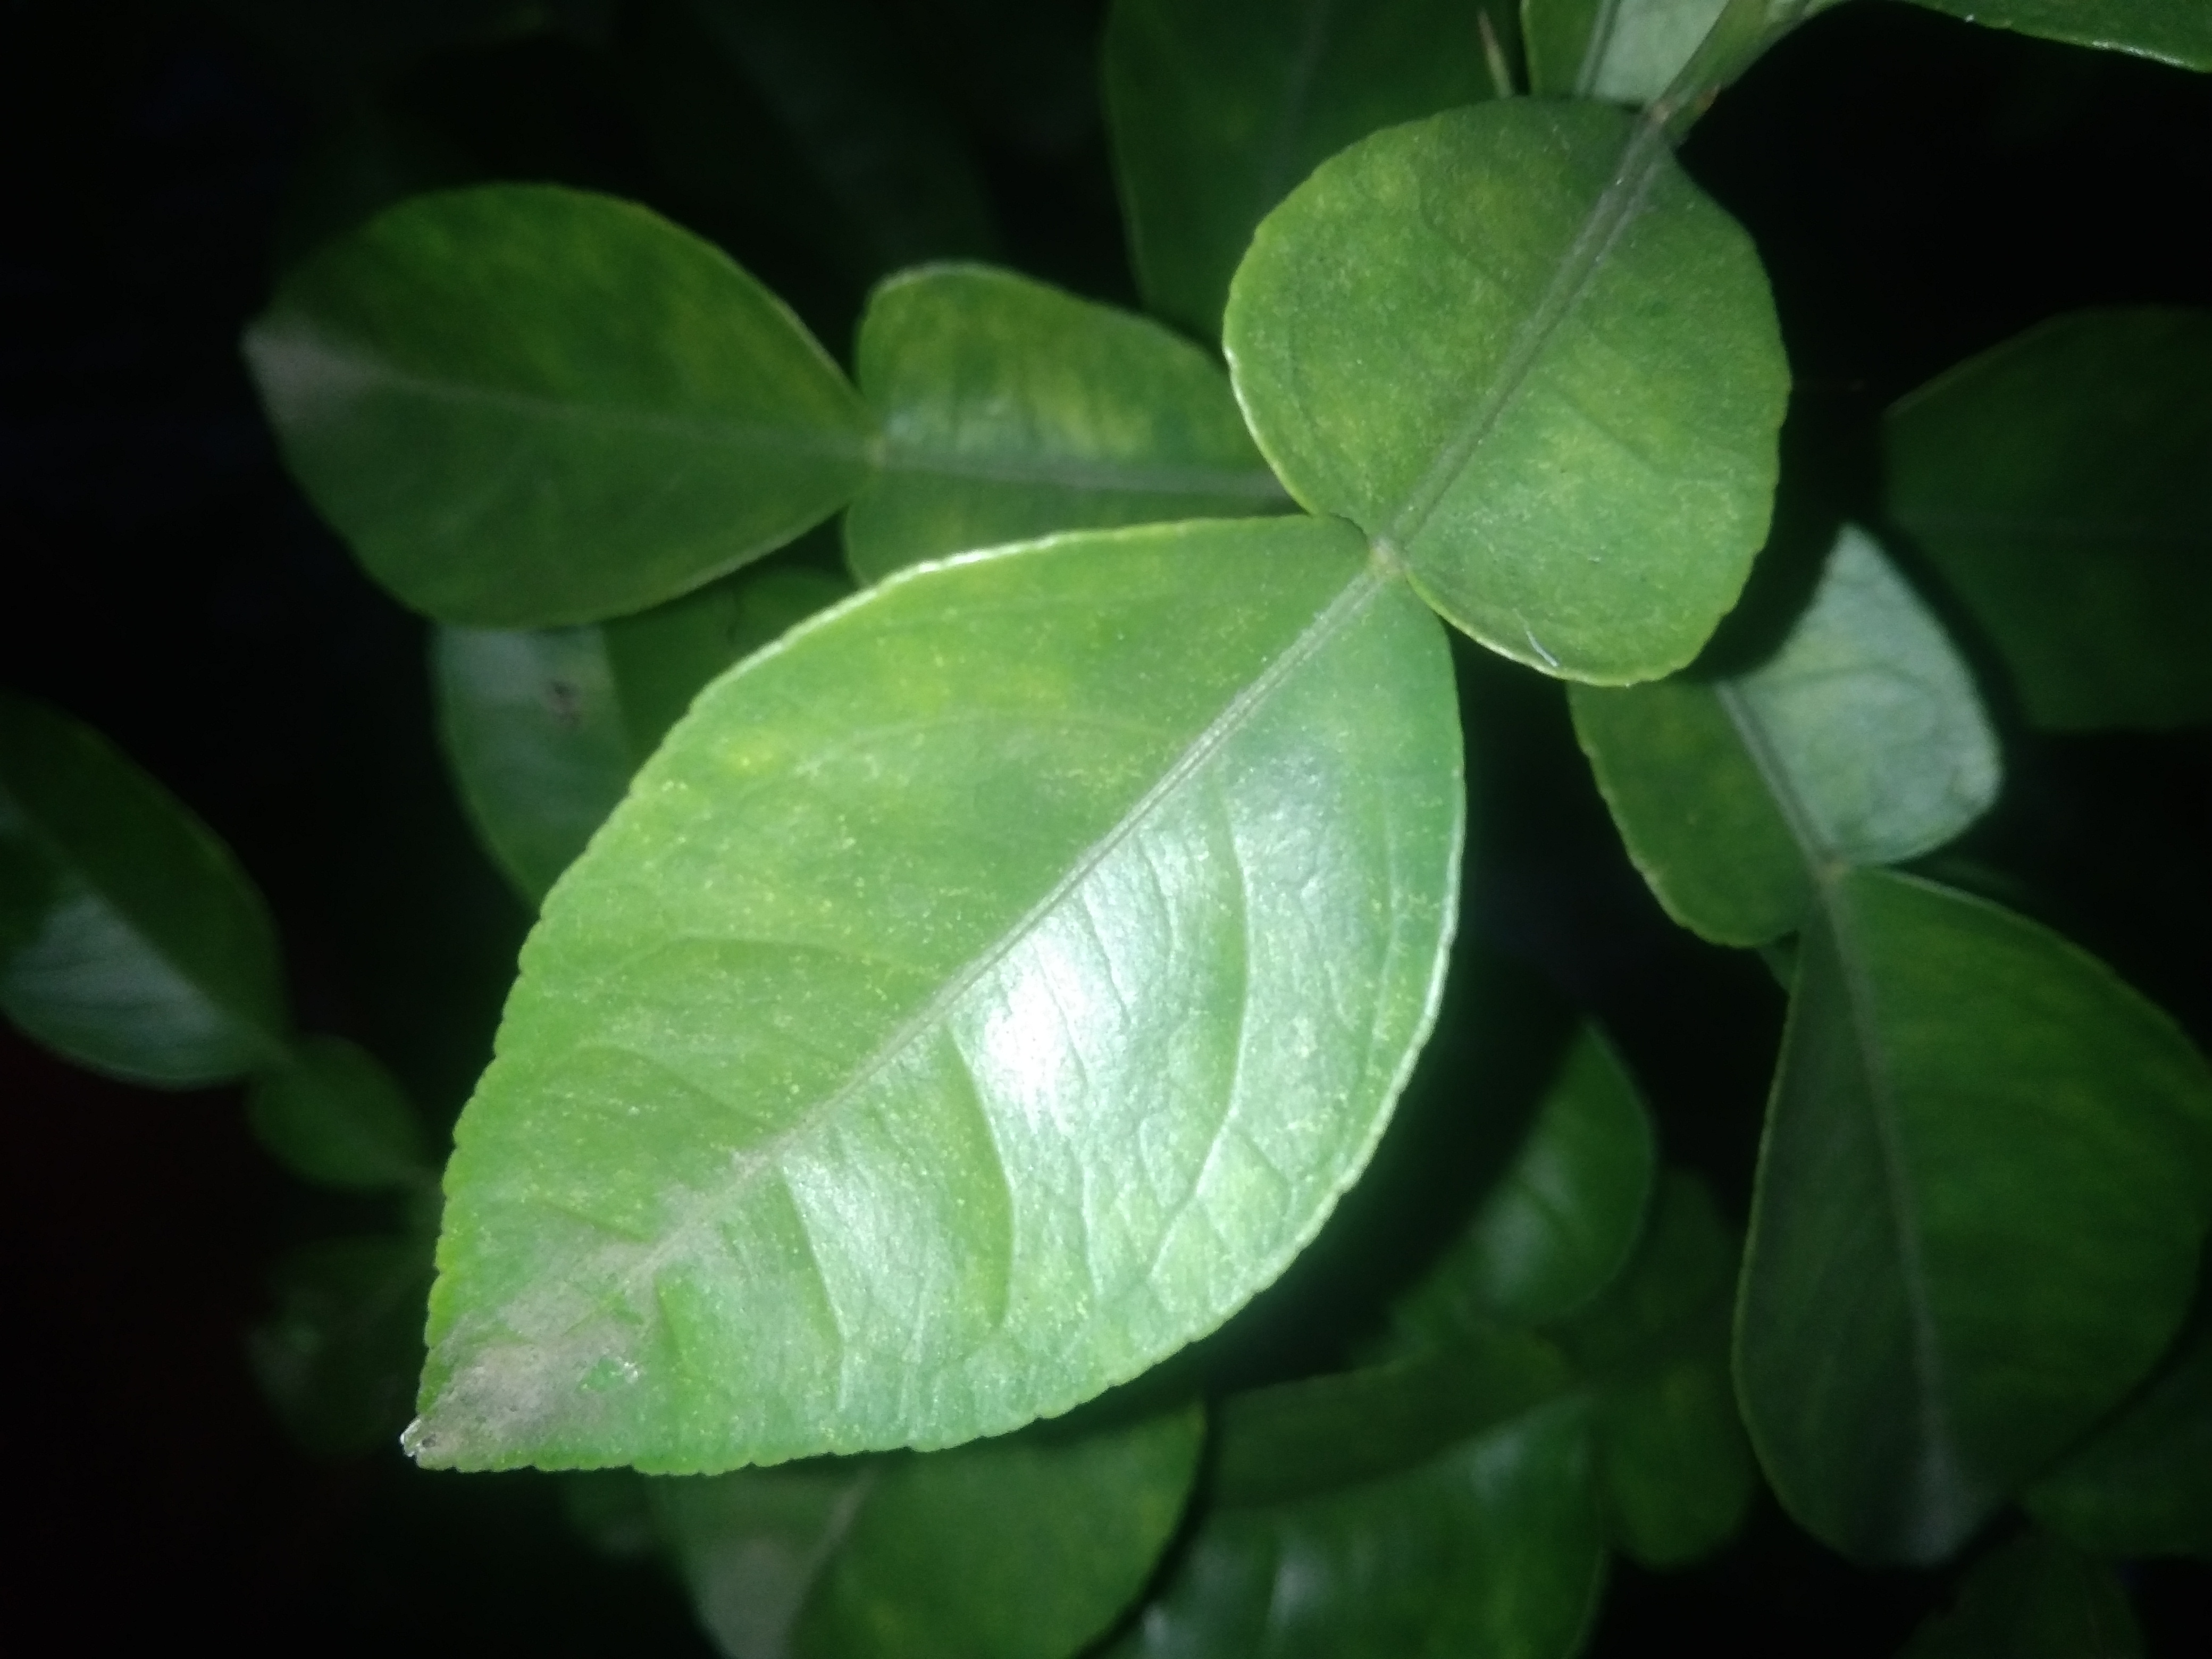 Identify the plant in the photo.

lemon
